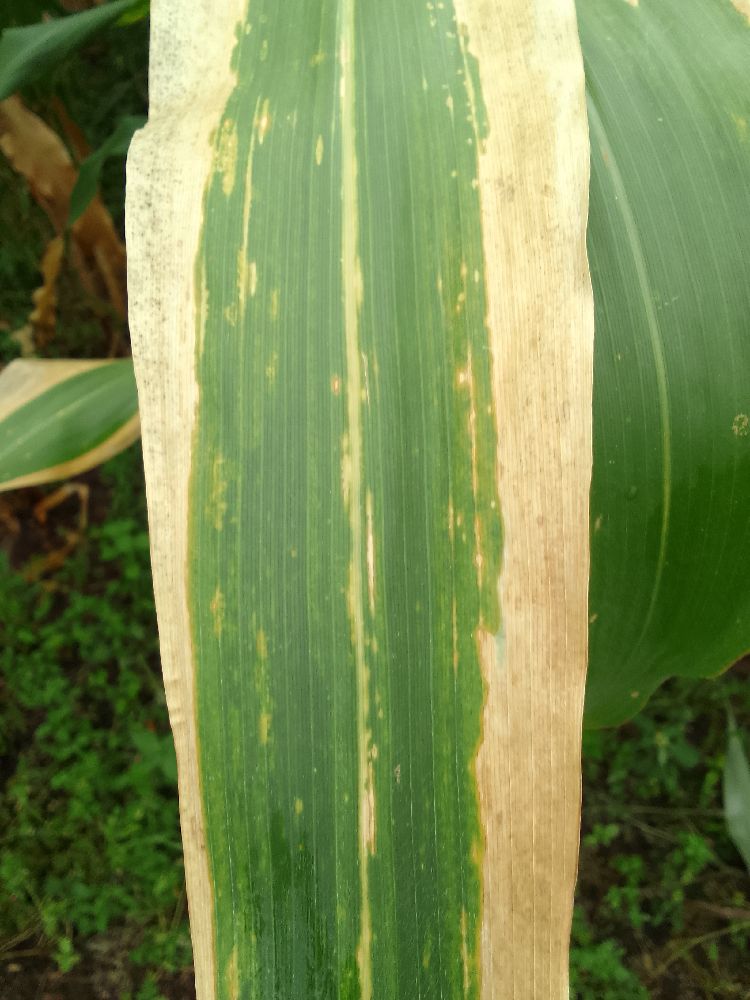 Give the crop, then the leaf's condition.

maize, maize lethal necrosis
